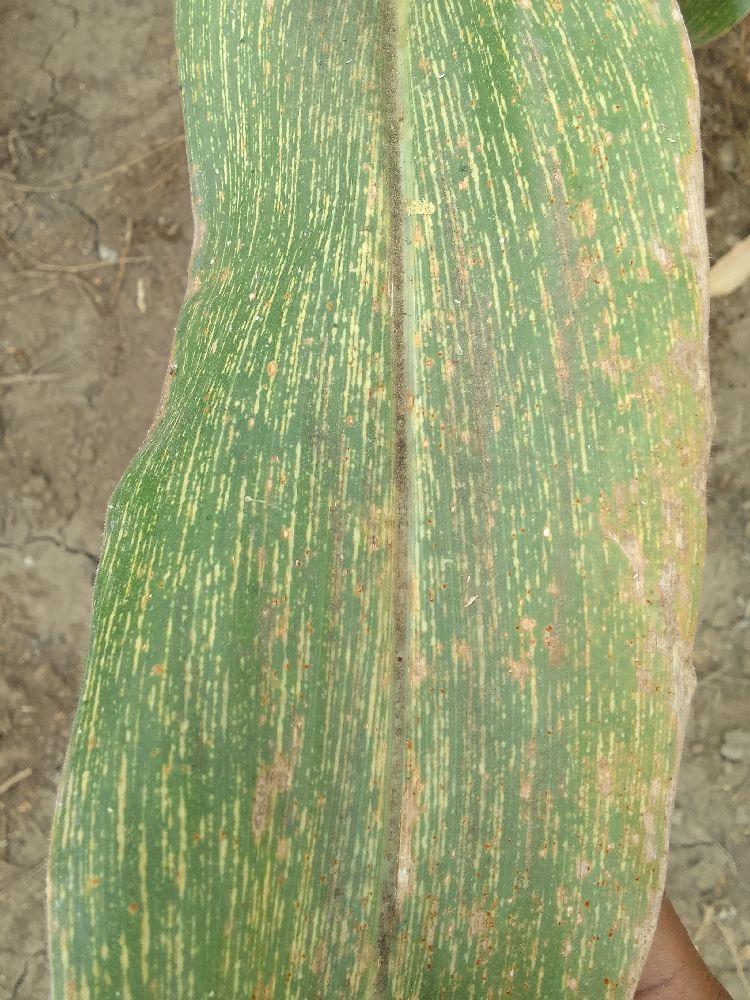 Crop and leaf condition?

maize, maize streak virus
